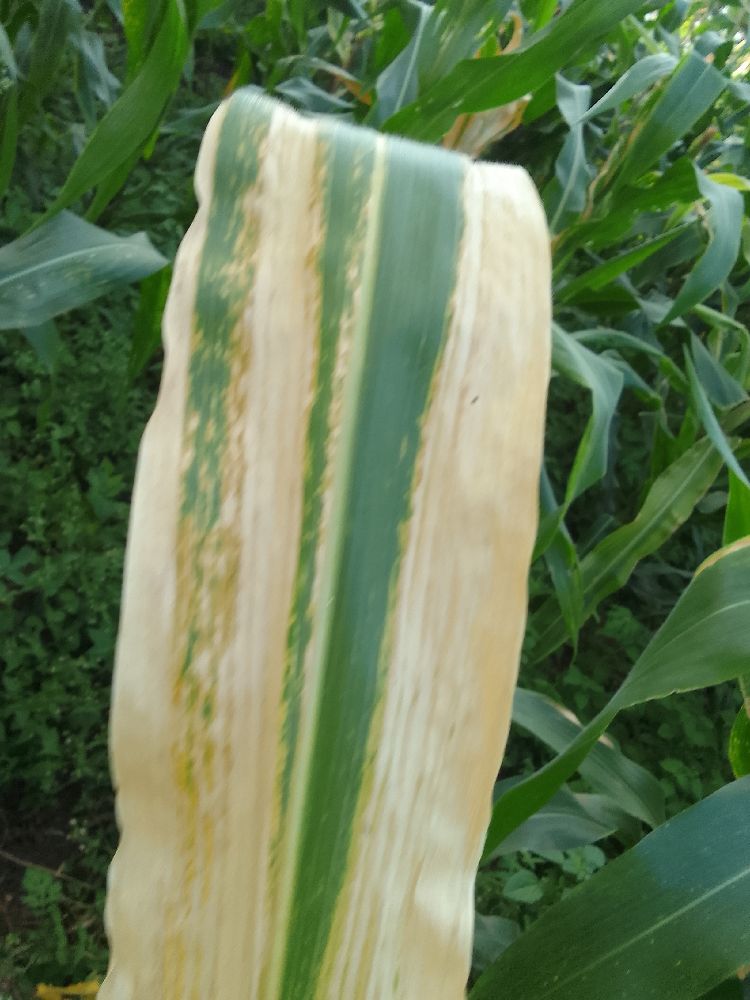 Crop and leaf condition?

maize, maize lethal necrosis
